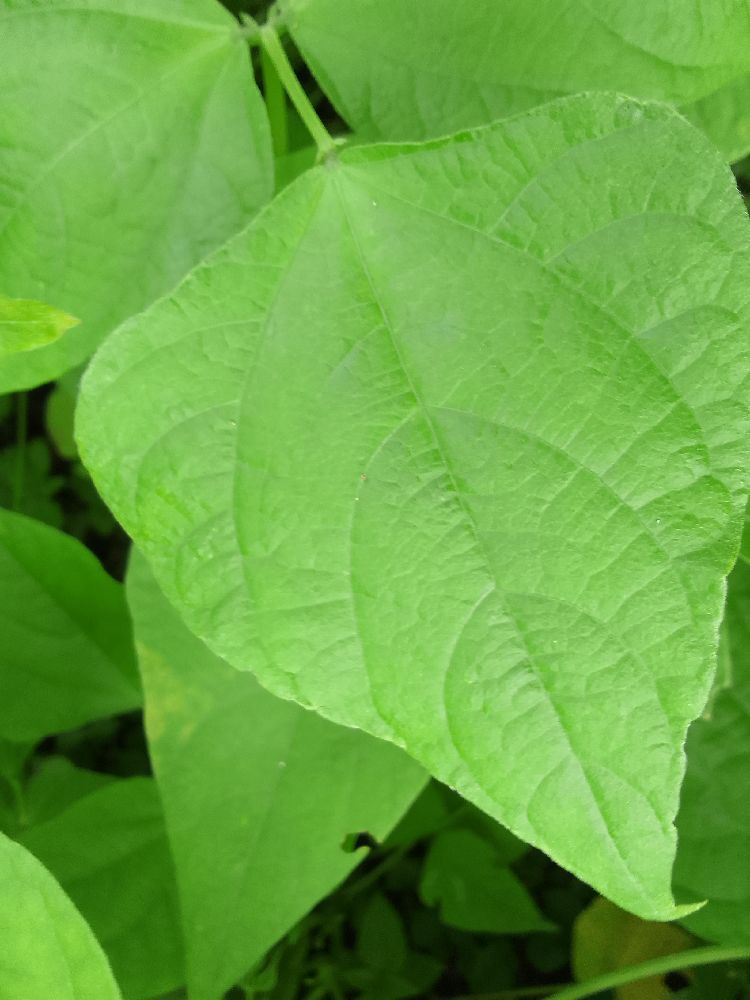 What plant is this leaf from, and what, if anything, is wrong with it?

common bean, healthy
